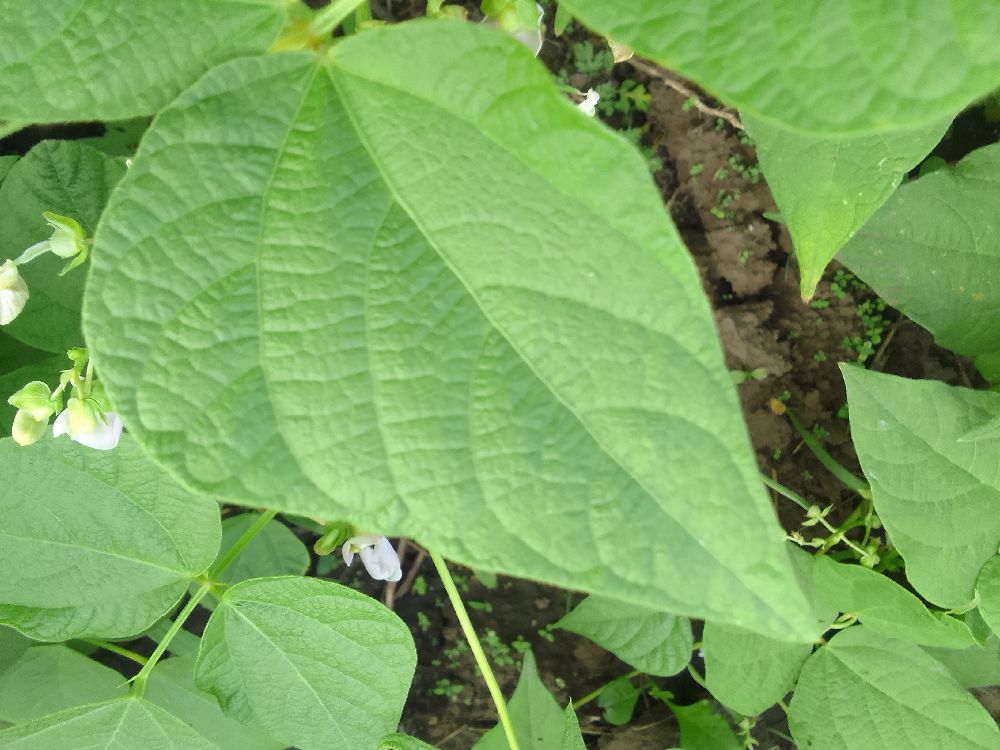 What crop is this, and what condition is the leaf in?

common bean, healthy
